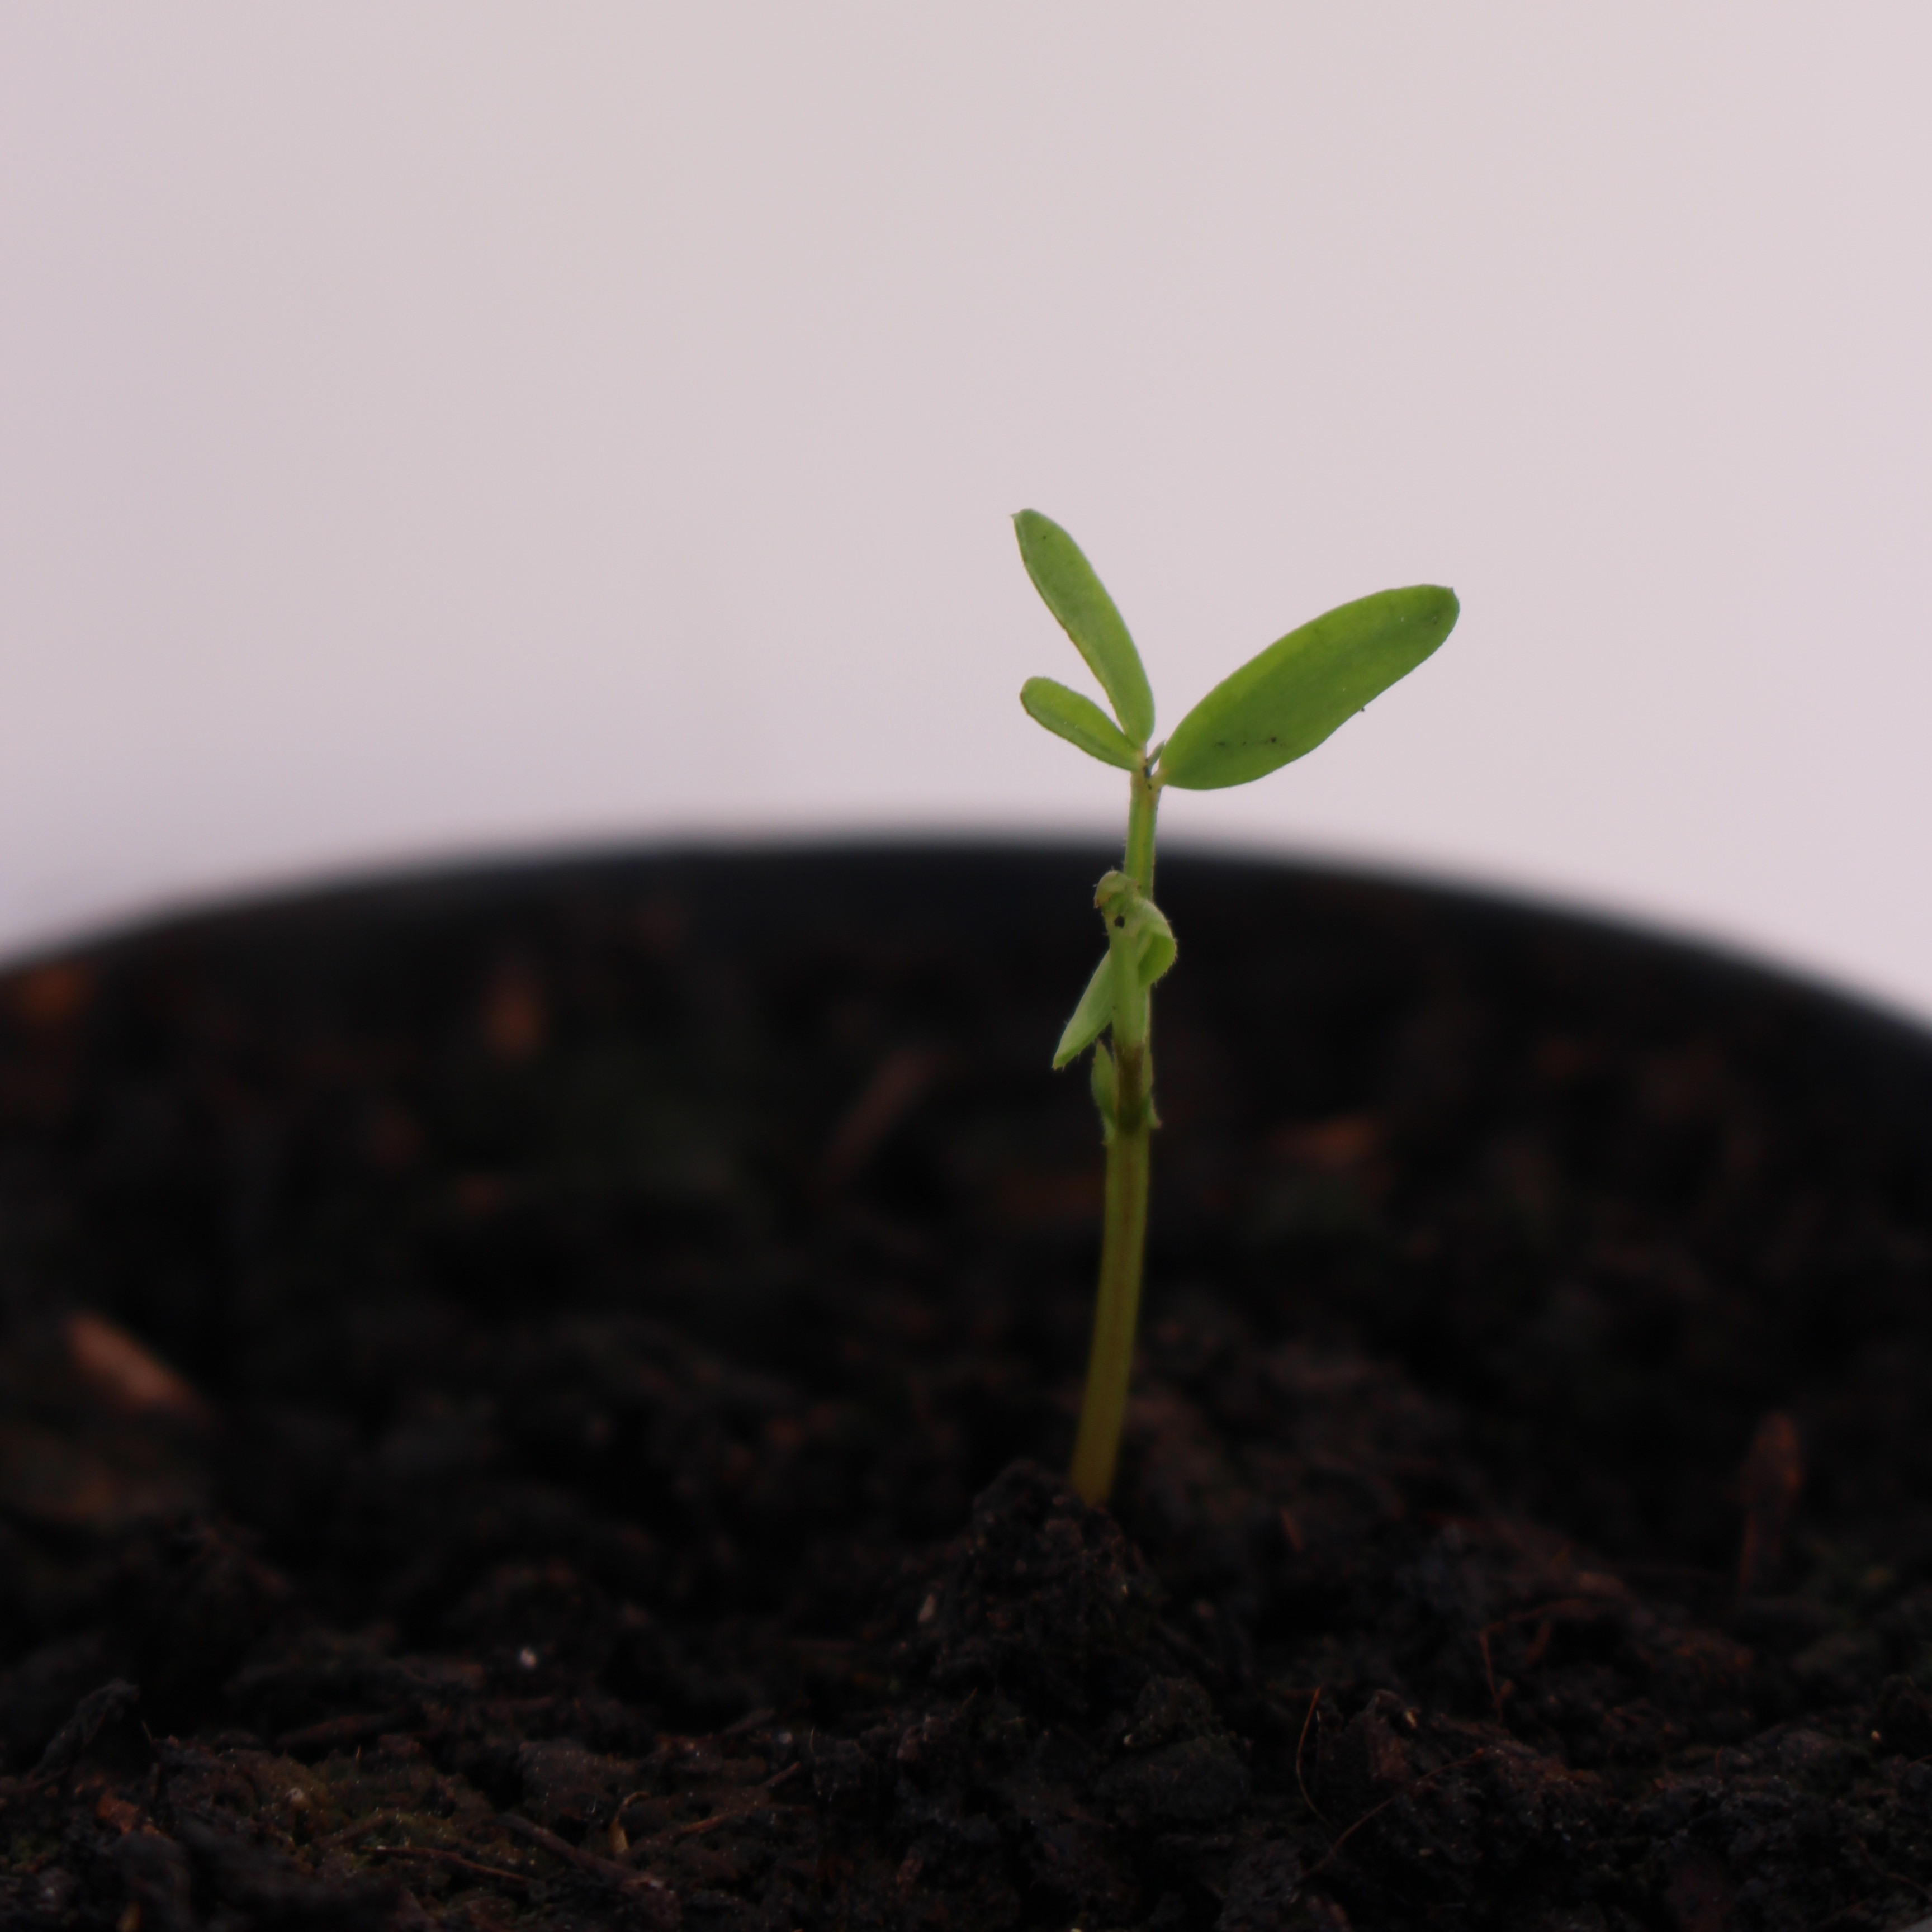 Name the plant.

Vicia sativa
